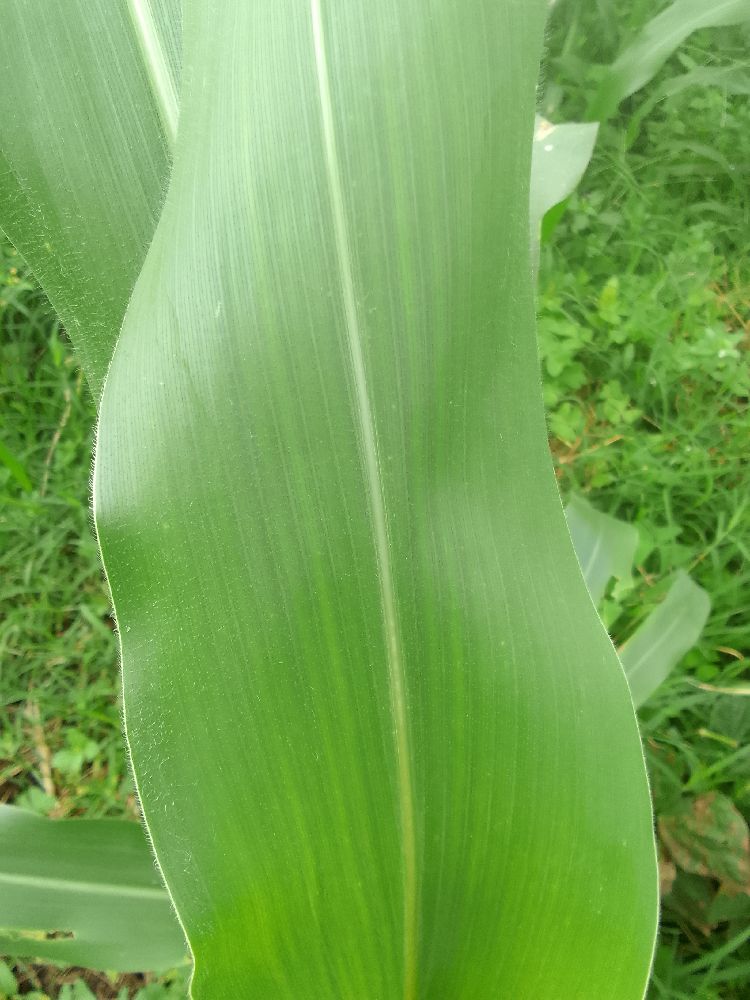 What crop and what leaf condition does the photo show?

maize, healthy
